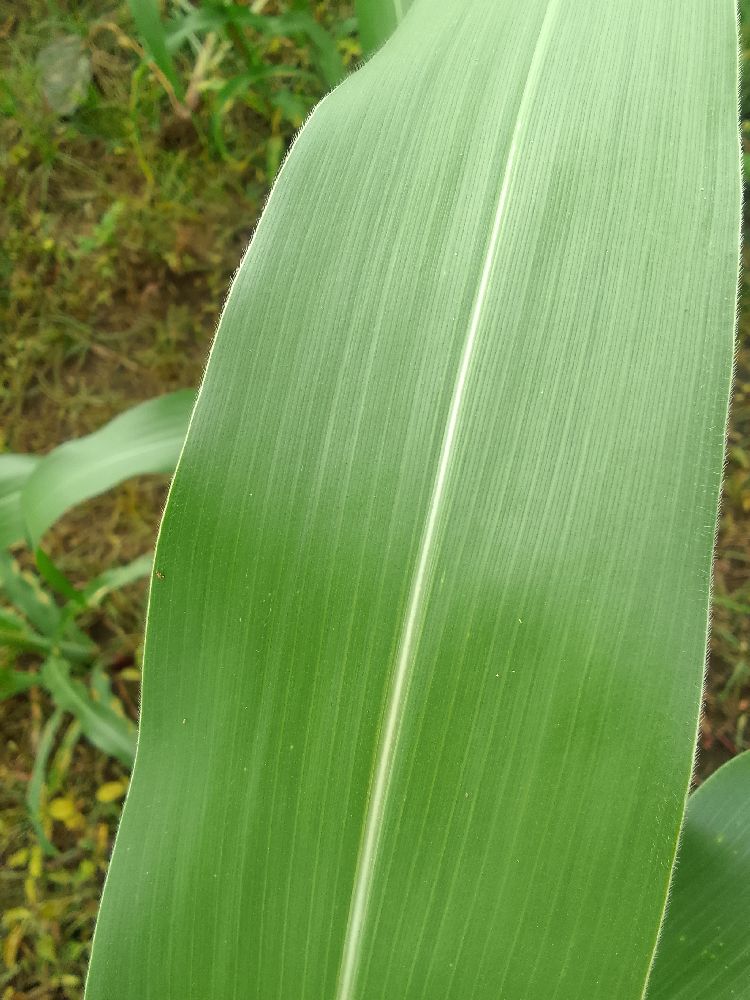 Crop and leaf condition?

maize, healthy
